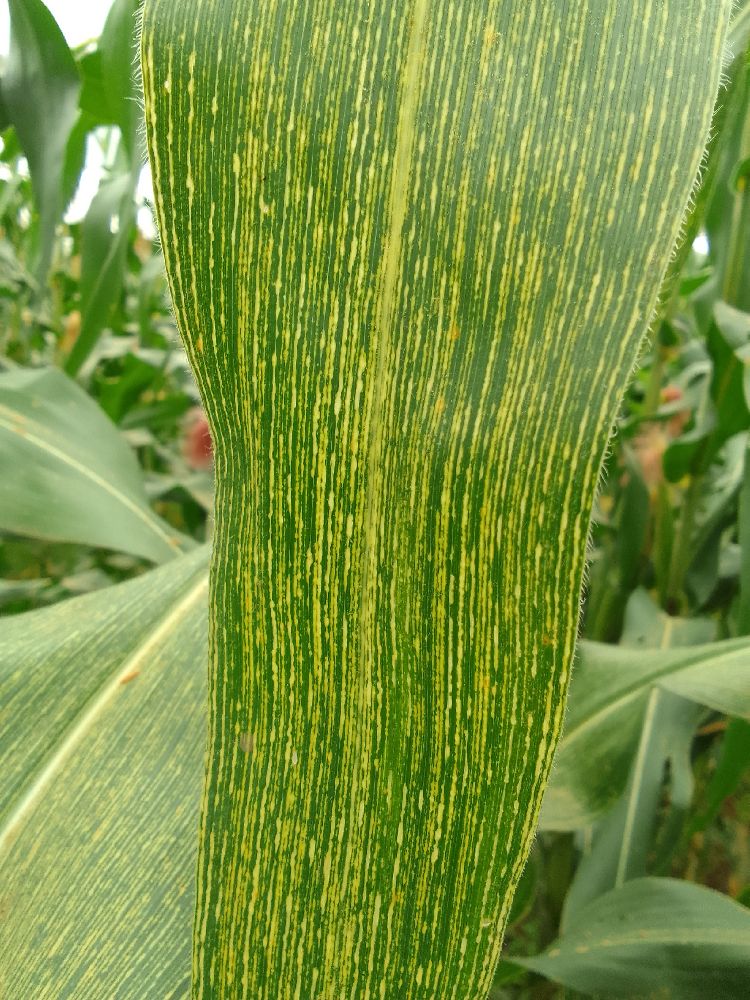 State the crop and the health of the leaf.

maize, maize streak virus
